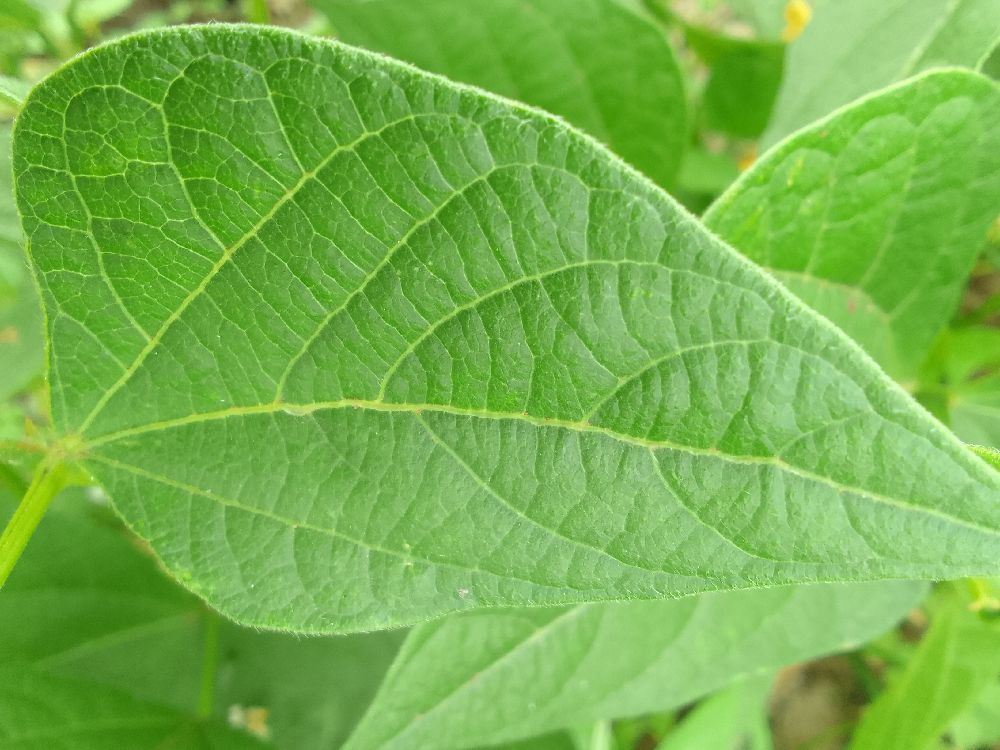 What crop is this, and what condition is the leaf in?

common bean, healthy
